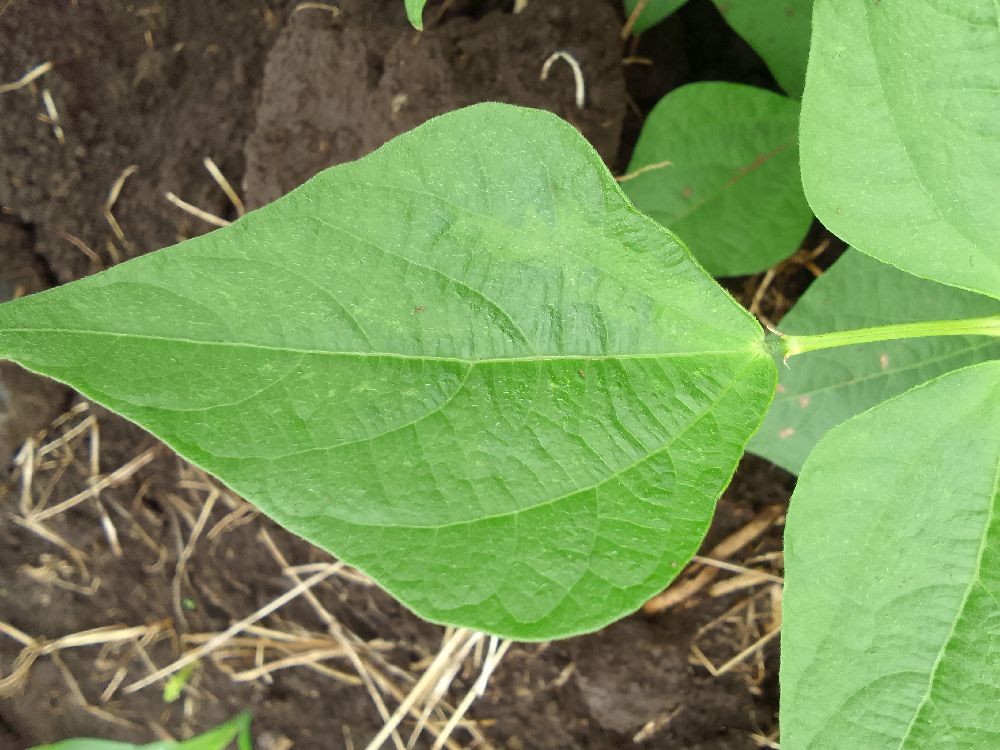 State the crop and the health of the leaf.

common bean, healthy
